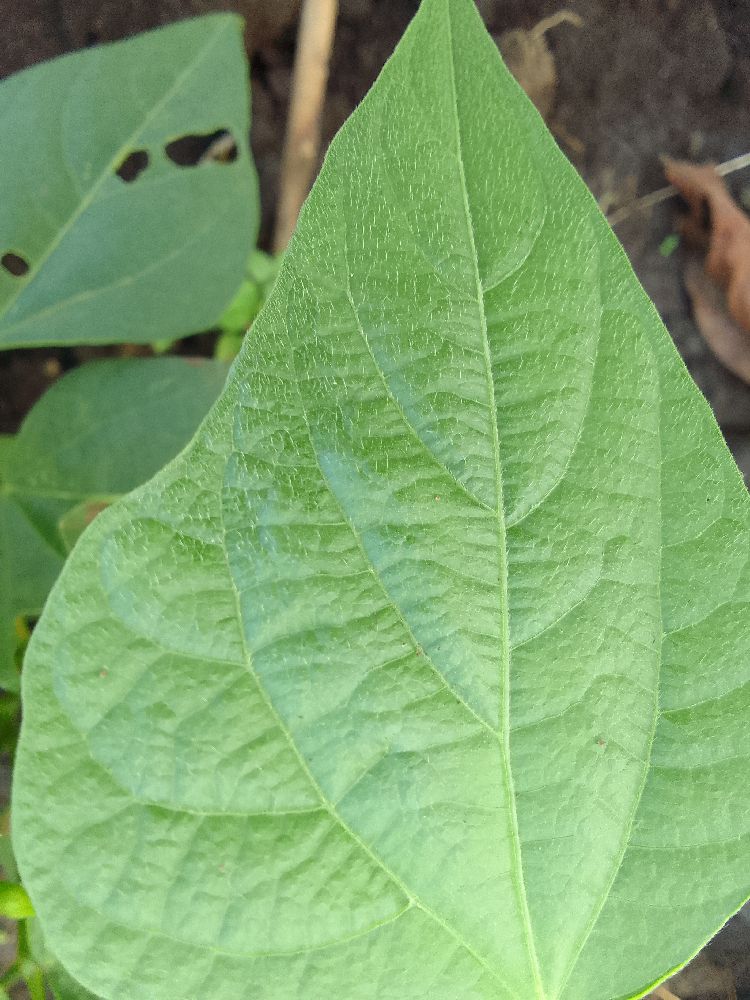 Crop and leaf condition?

common bean, healthy
